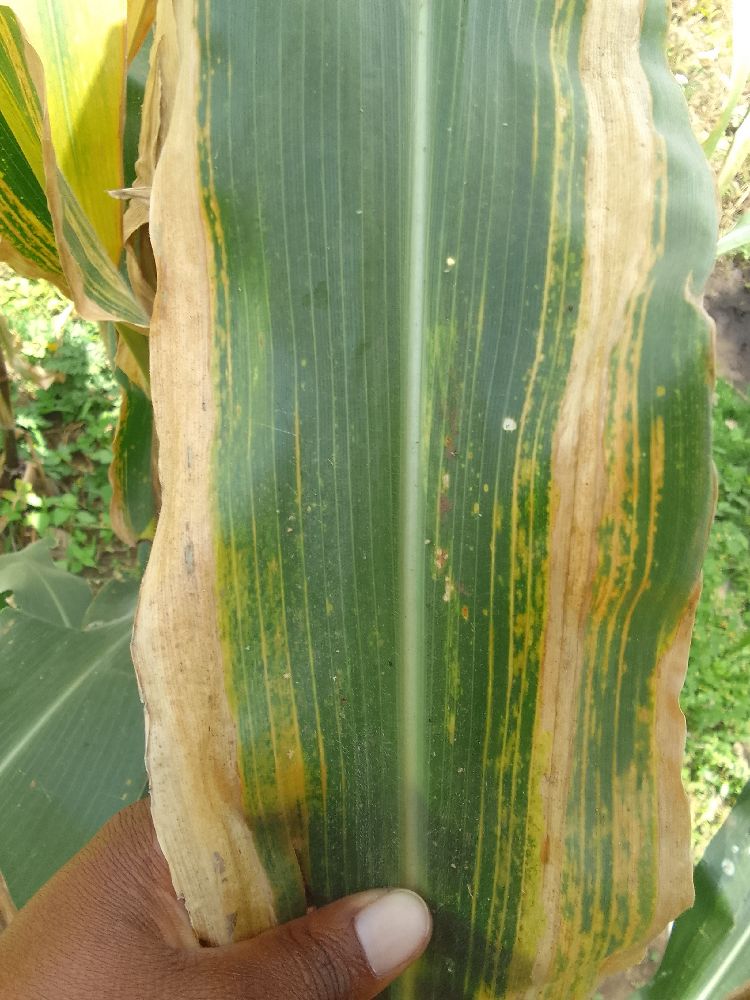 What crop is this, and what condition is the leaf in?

maize, maize lethal necrosis
